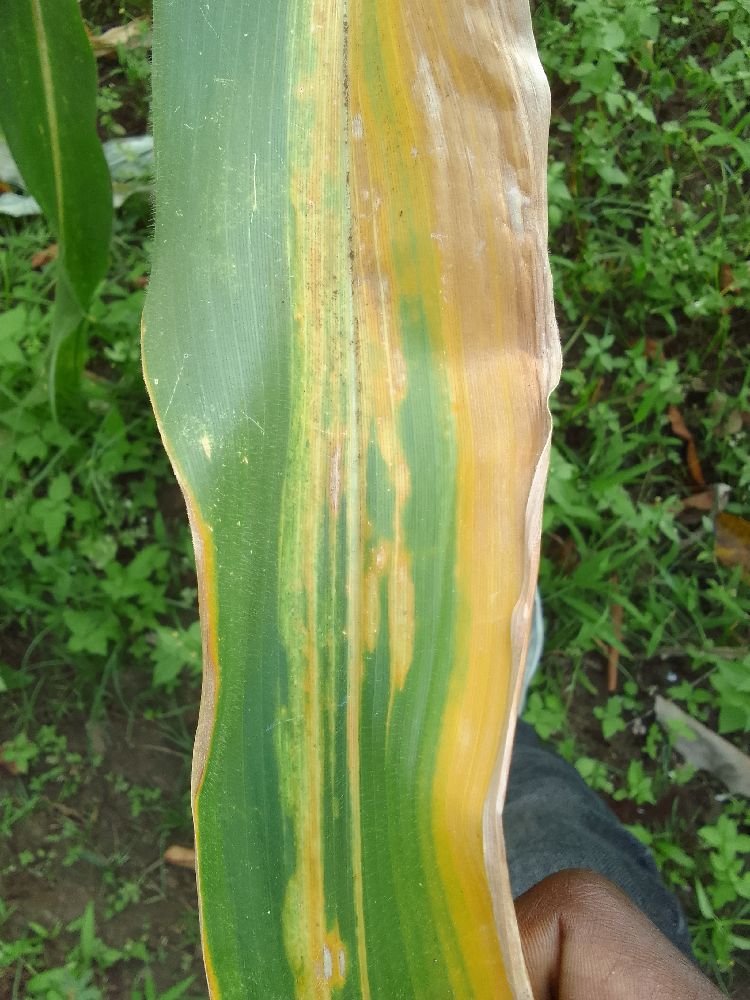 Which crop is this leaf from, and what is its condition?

maize, maize lethal necrosis
